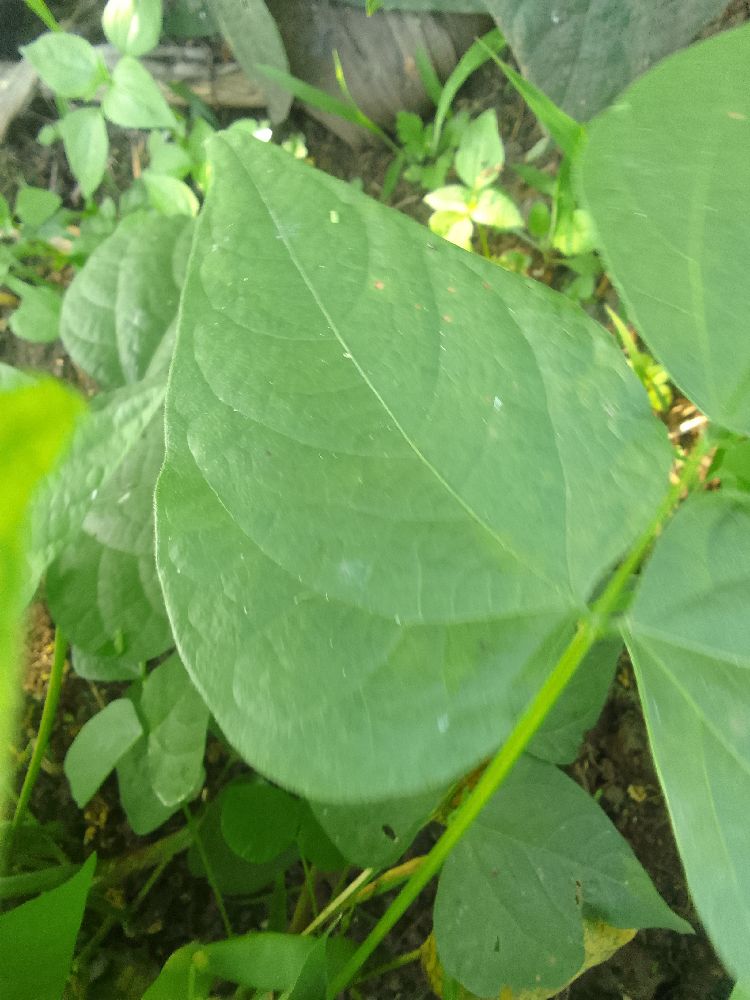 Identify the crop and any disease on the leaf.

common bean, healthy
